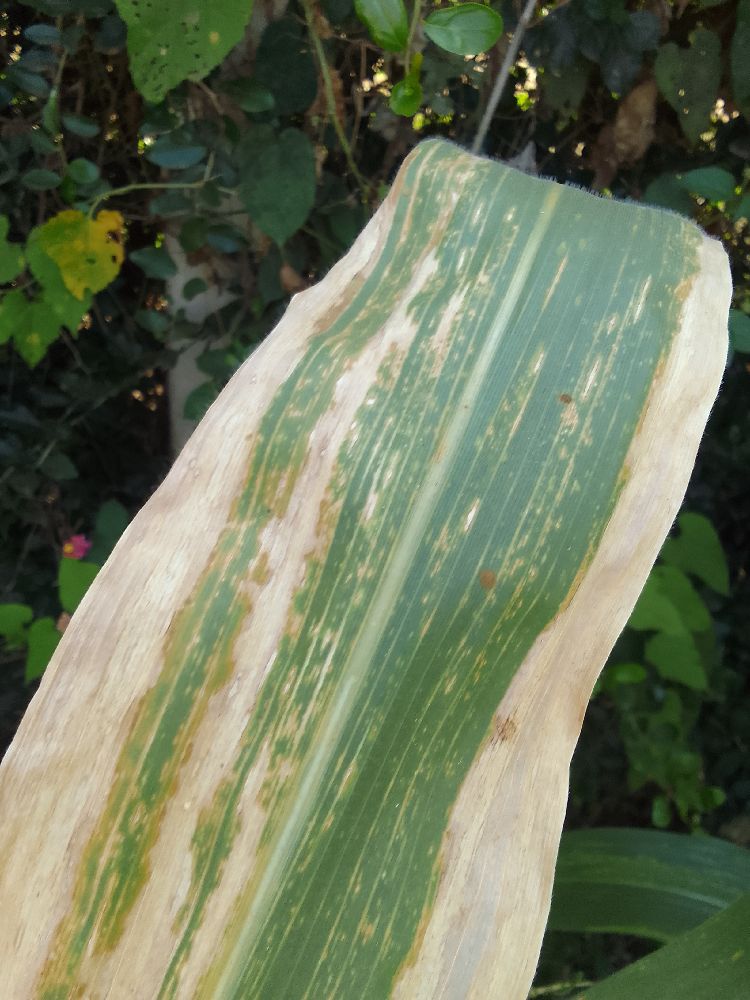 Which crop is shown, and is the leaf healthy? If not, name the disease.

maize, maize lethal necrosis
